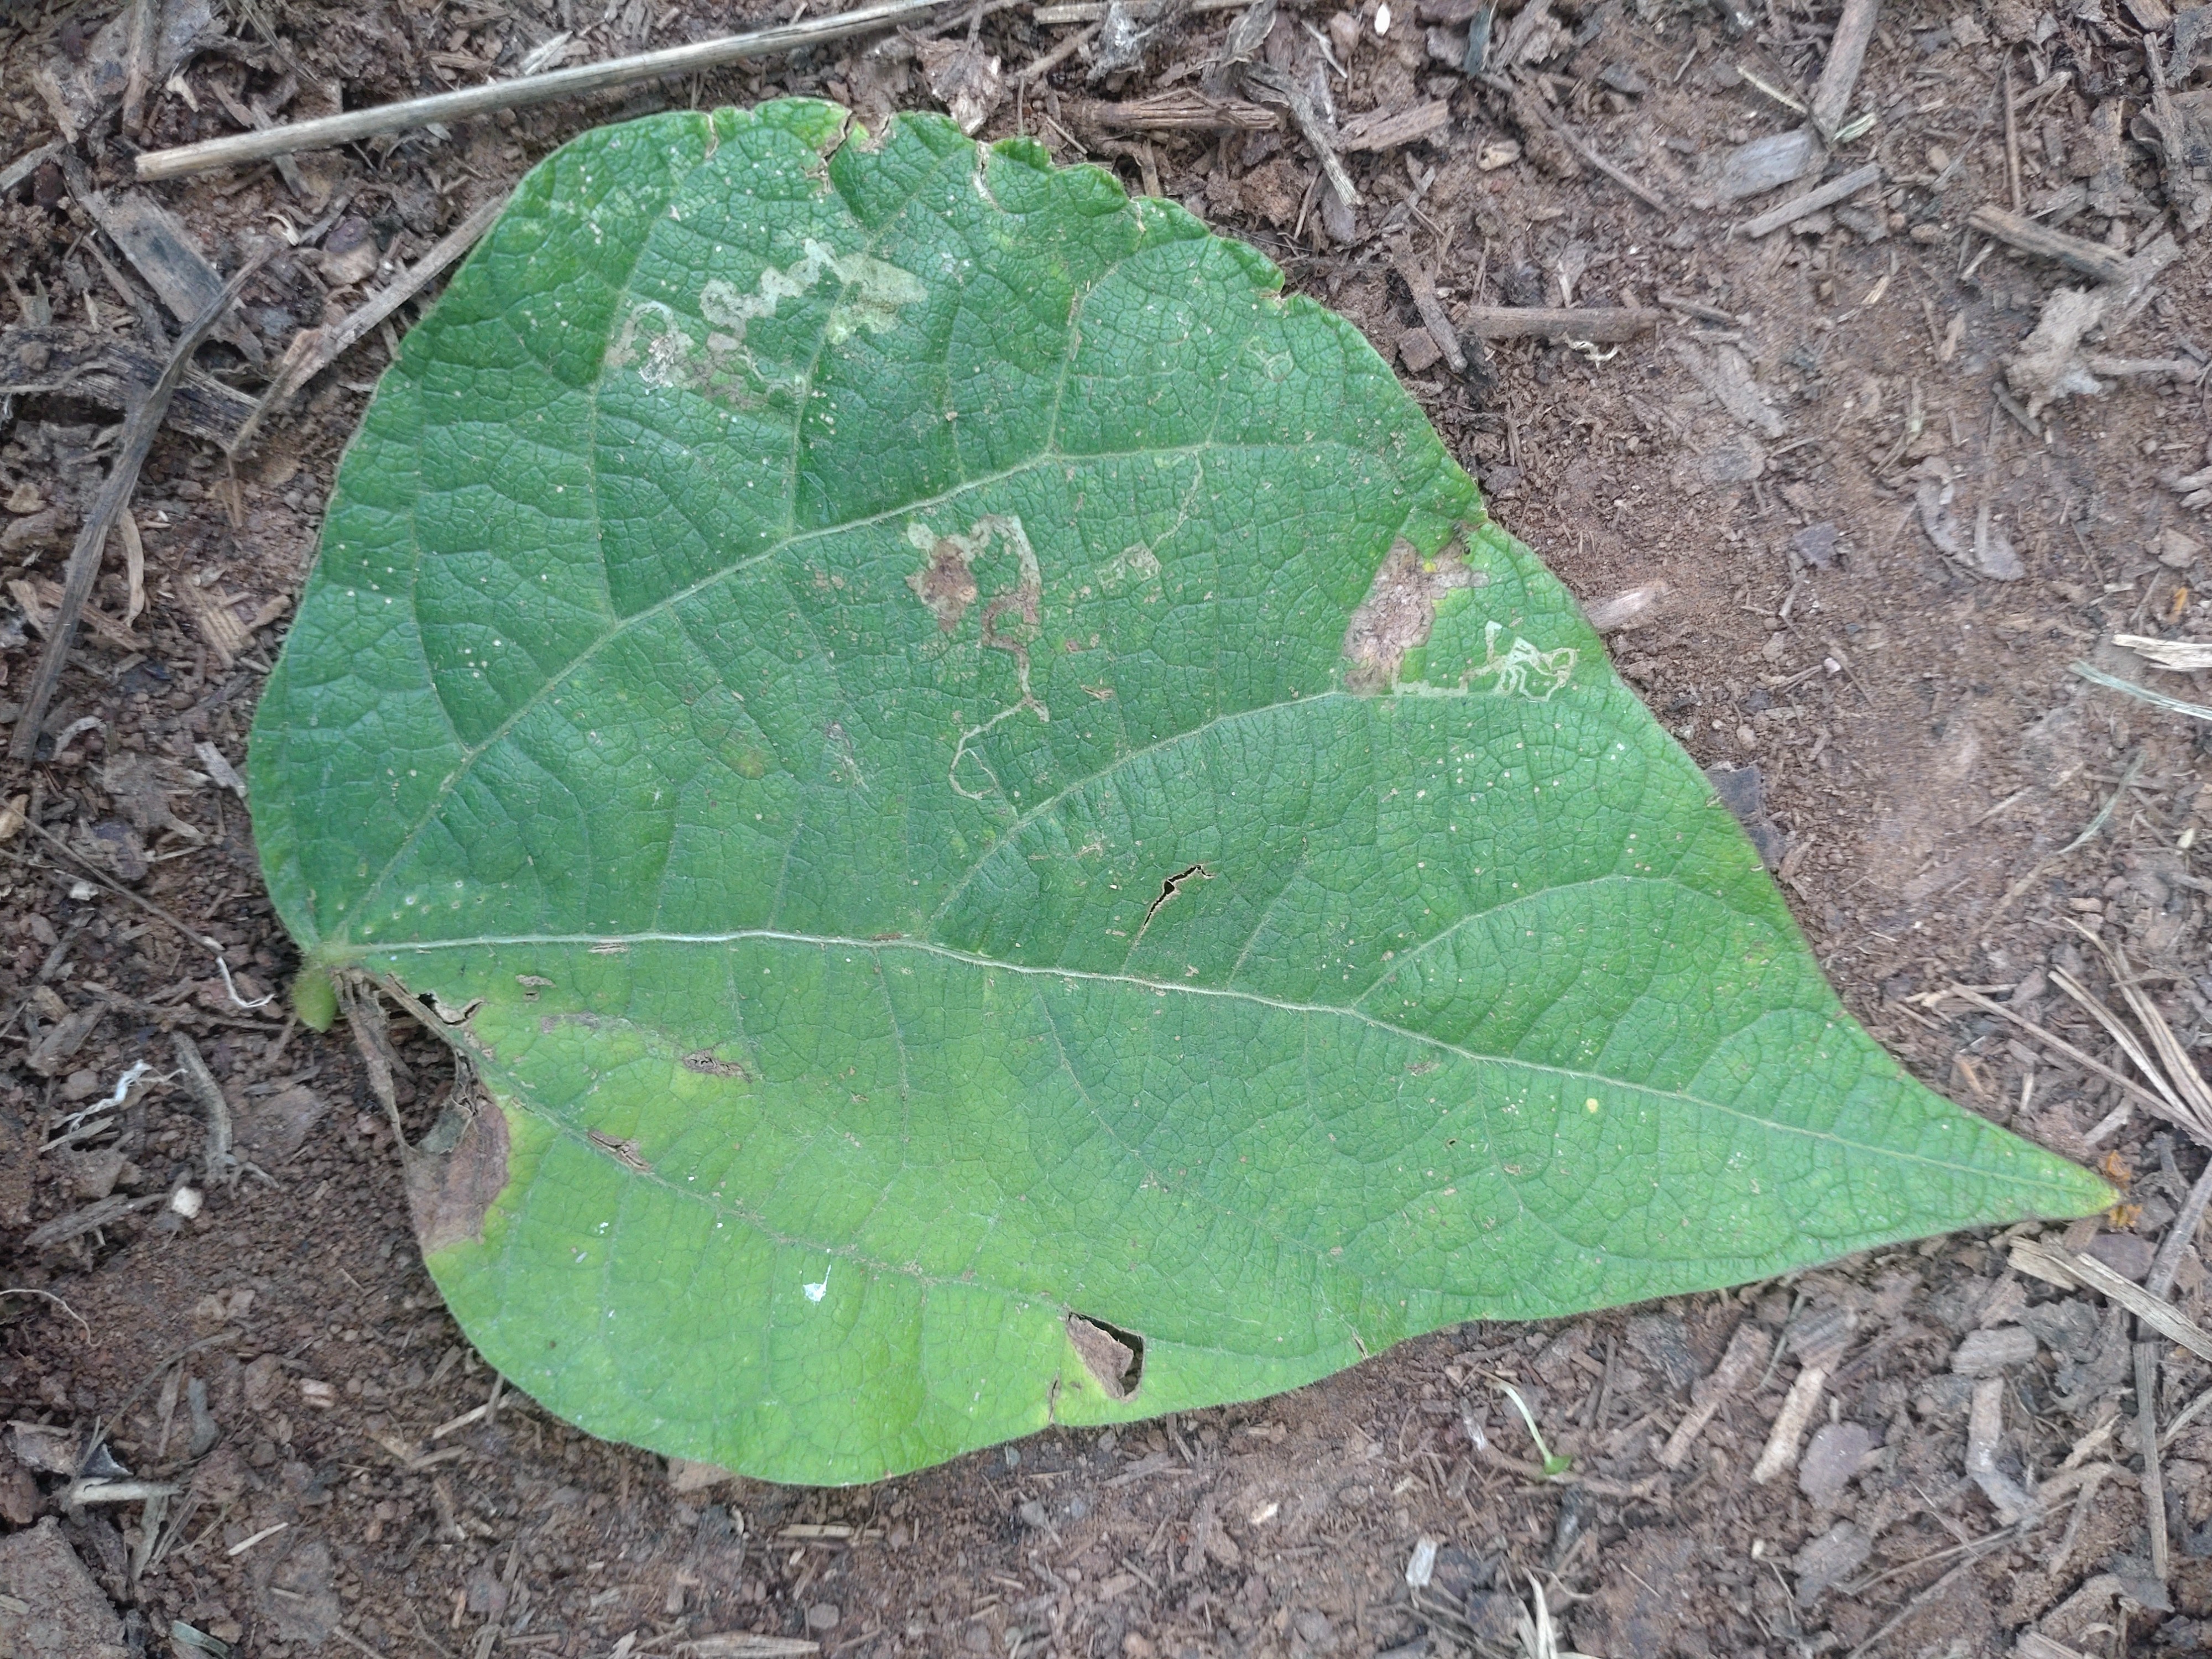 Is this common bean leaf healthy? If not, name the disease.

anthracnose
